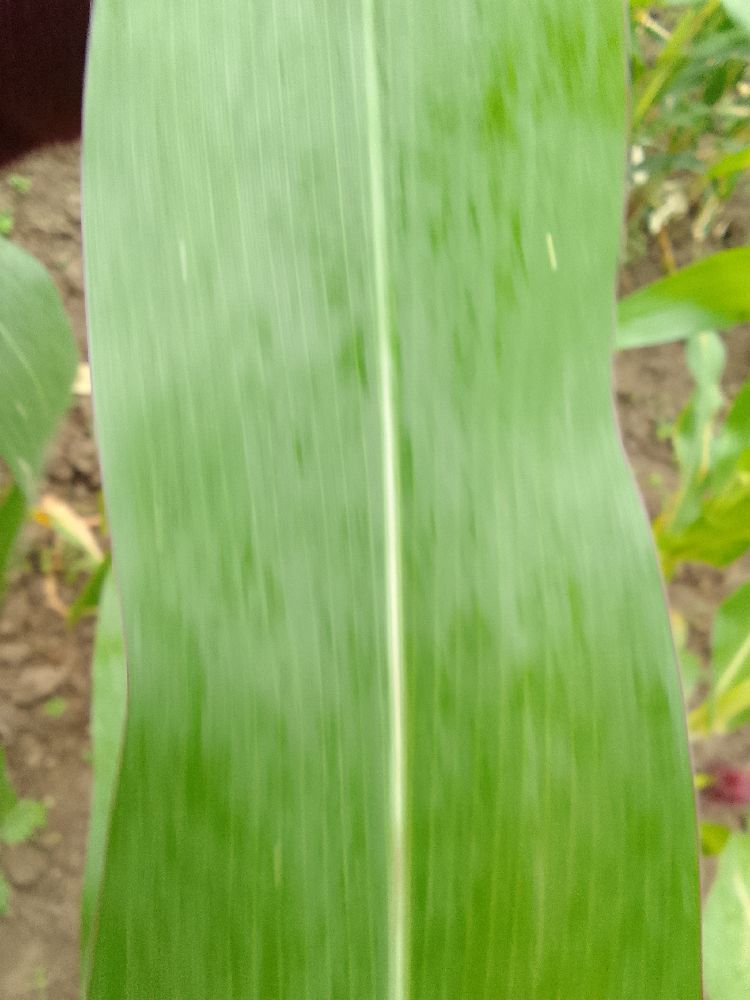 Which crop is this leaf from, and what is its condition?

maize, healthy
